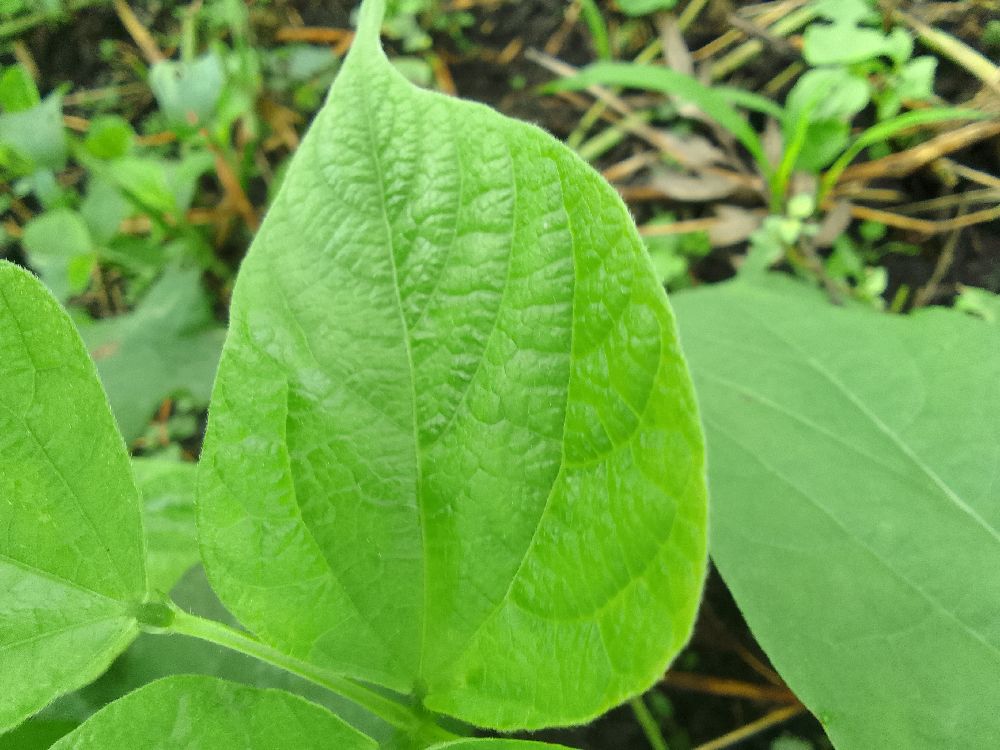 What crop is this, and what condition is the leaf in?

common bean, healthy
